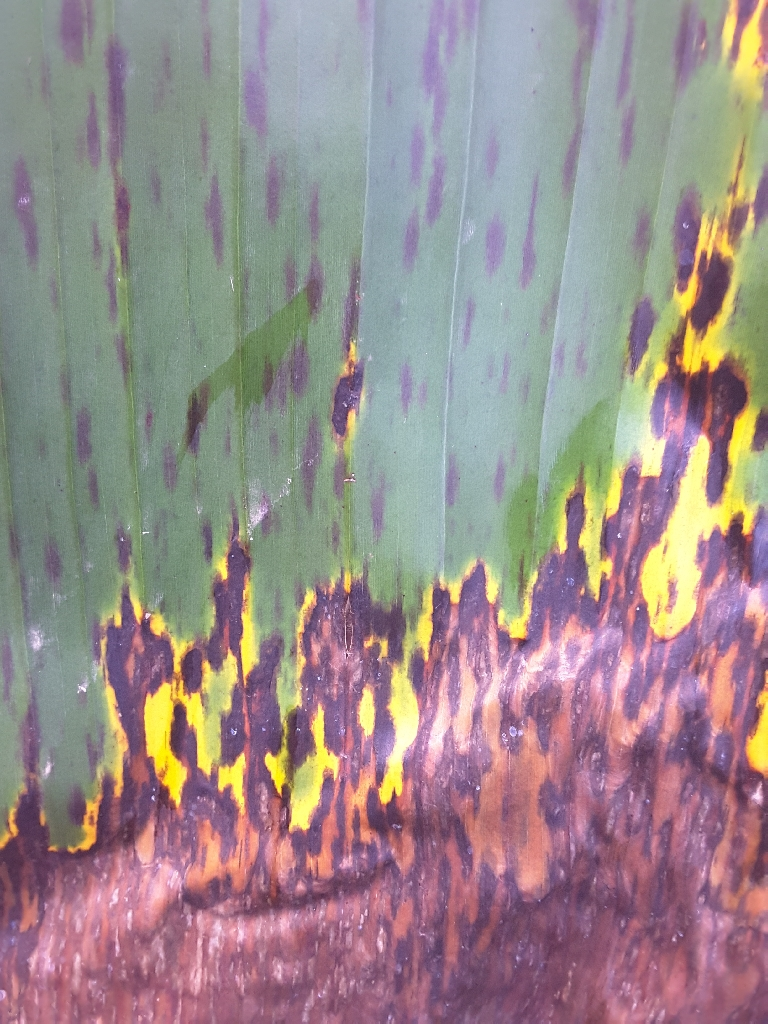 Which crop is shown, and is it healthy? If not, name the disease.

banana, black sigatoka
